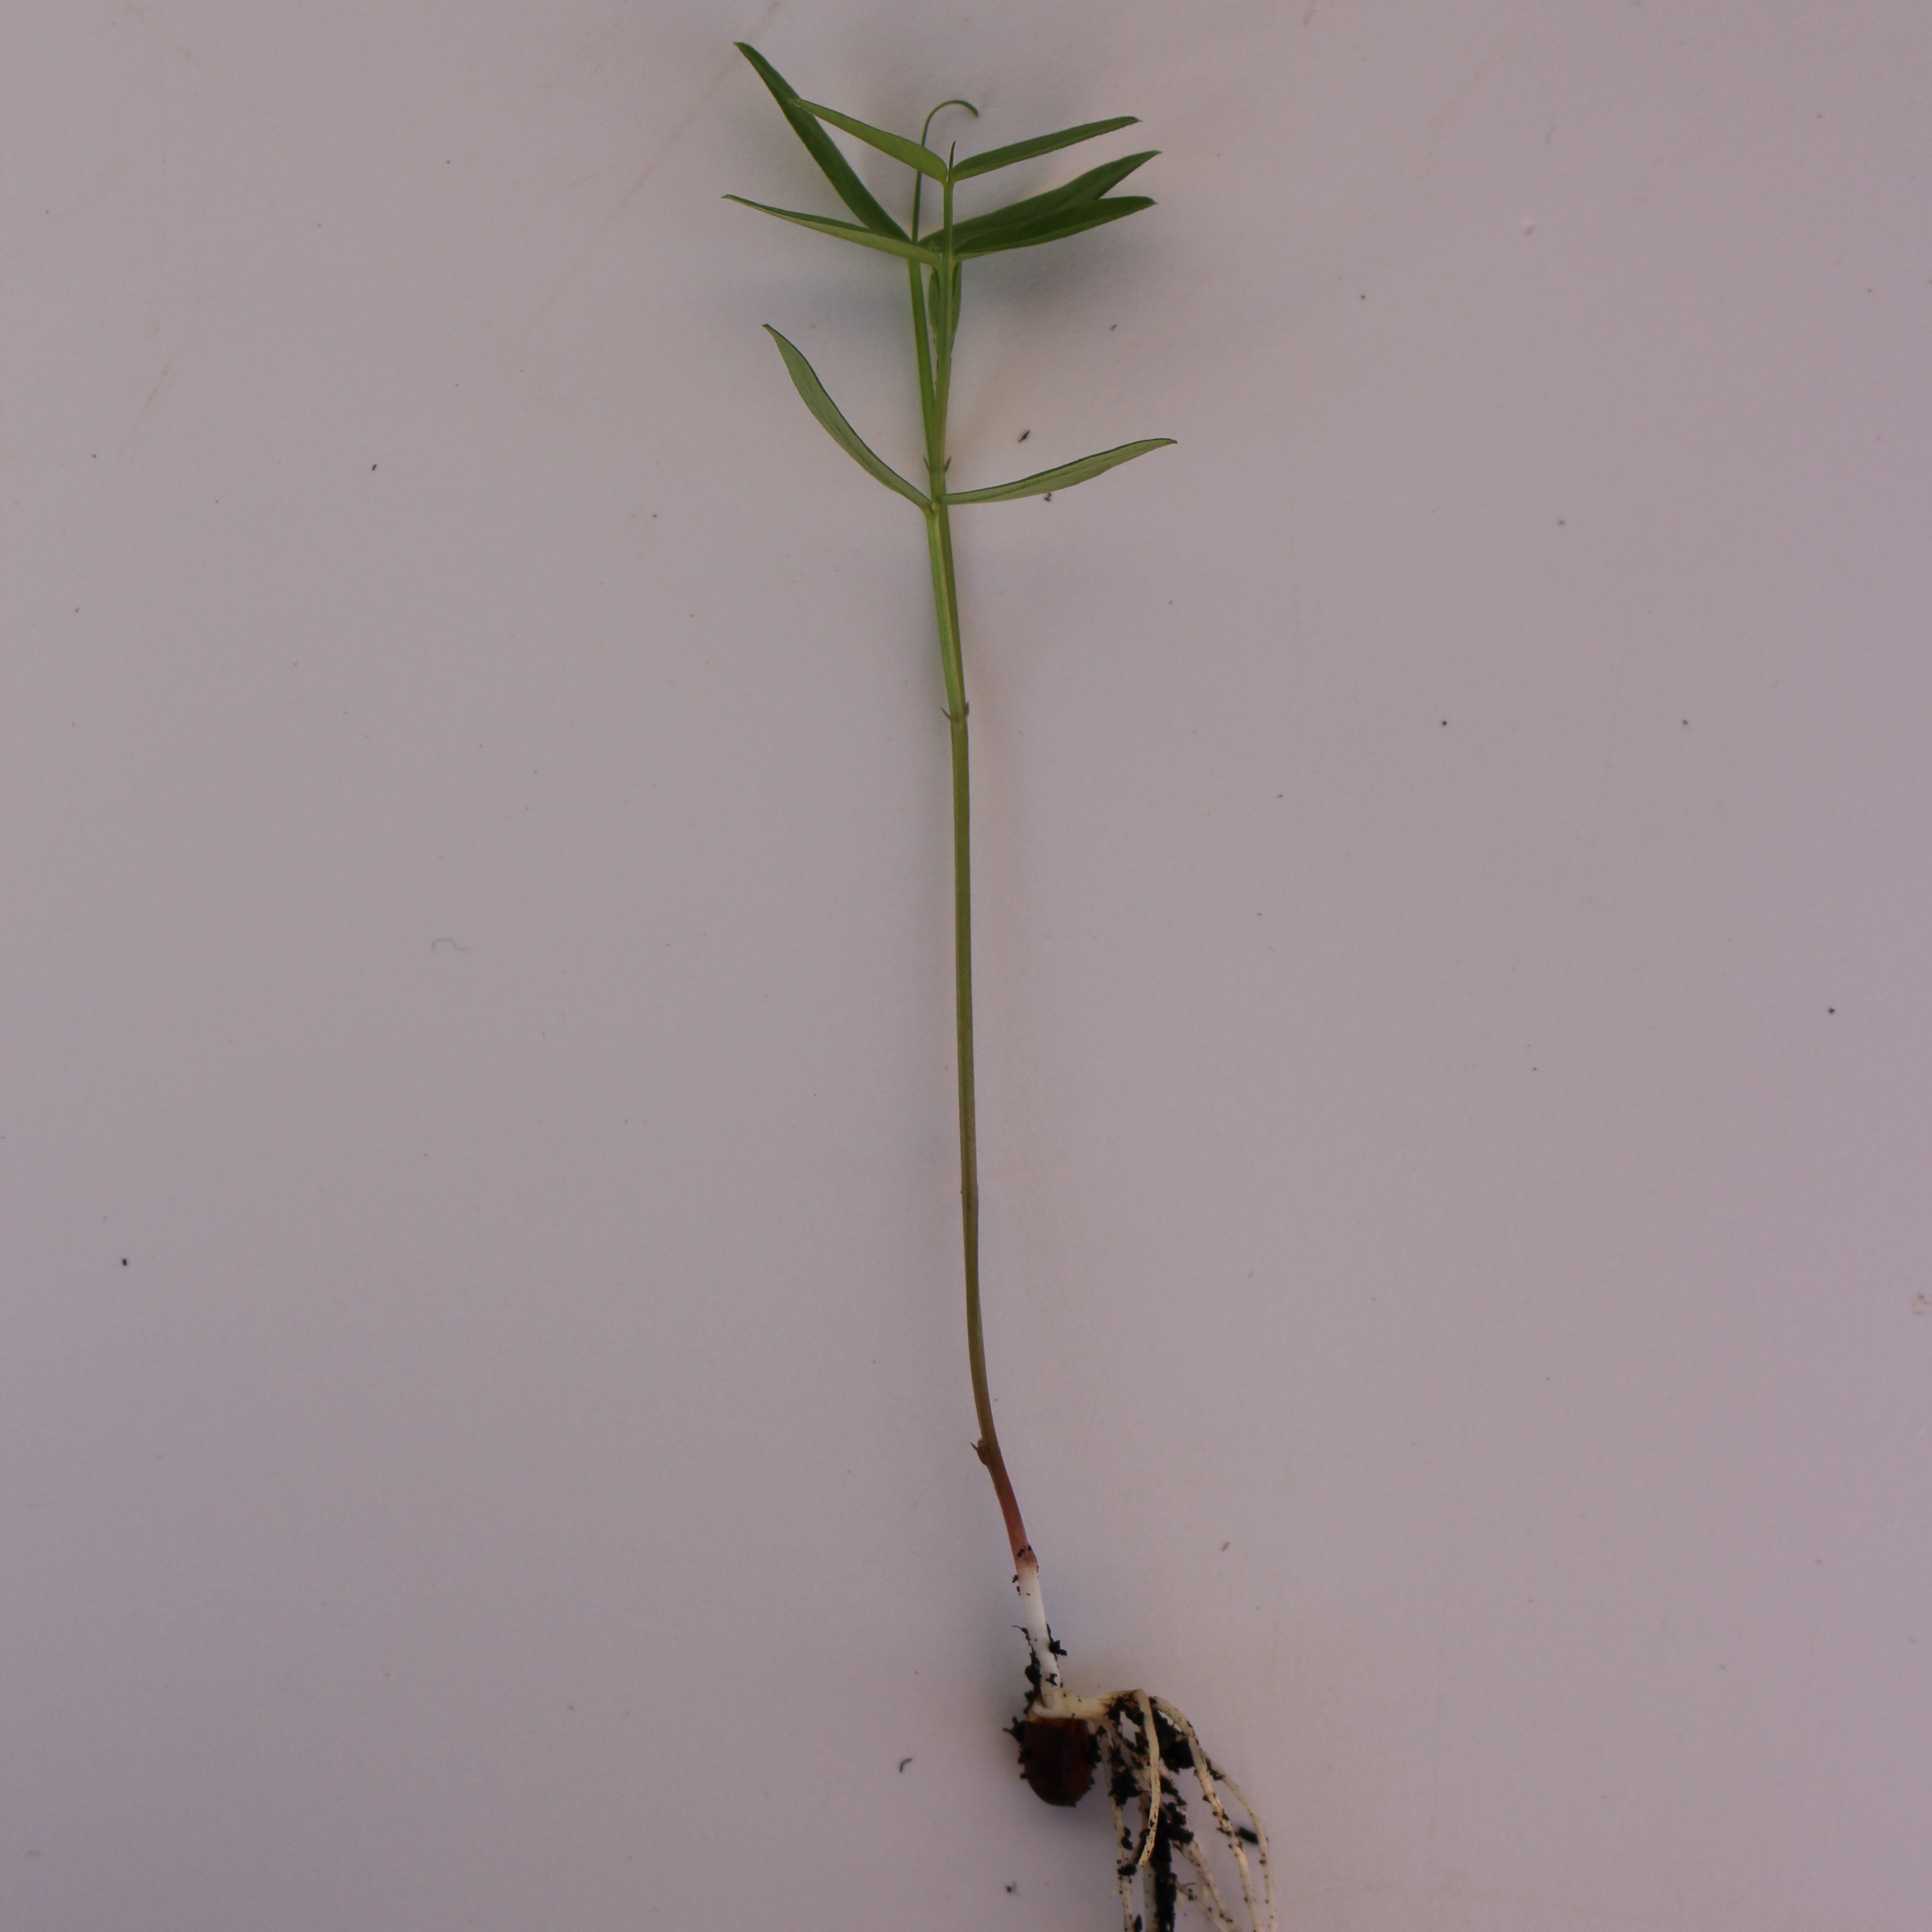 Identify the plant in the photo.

Vicia sativa
